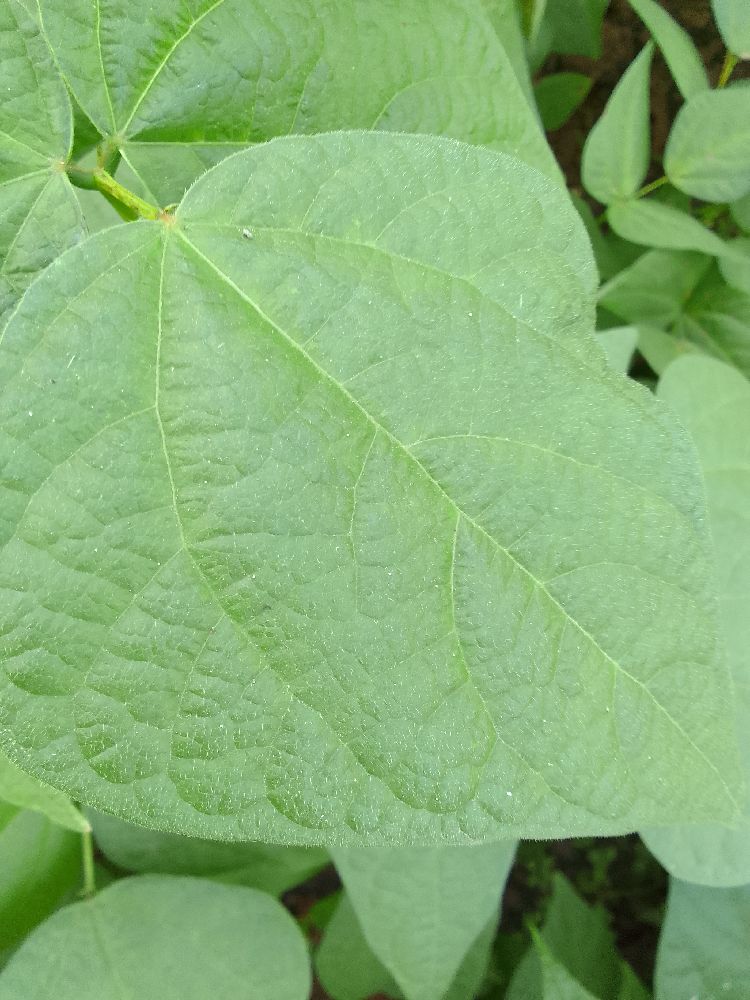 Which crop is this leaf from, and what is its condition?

common bean, healthy
